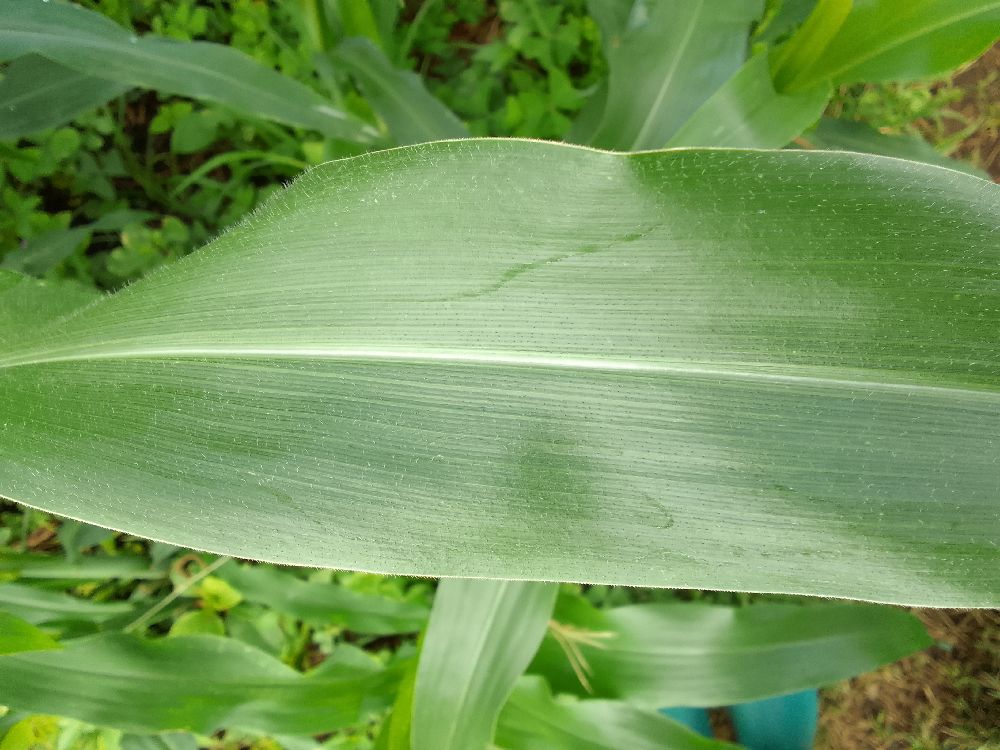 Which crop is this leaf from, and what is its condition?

maize, healthy
